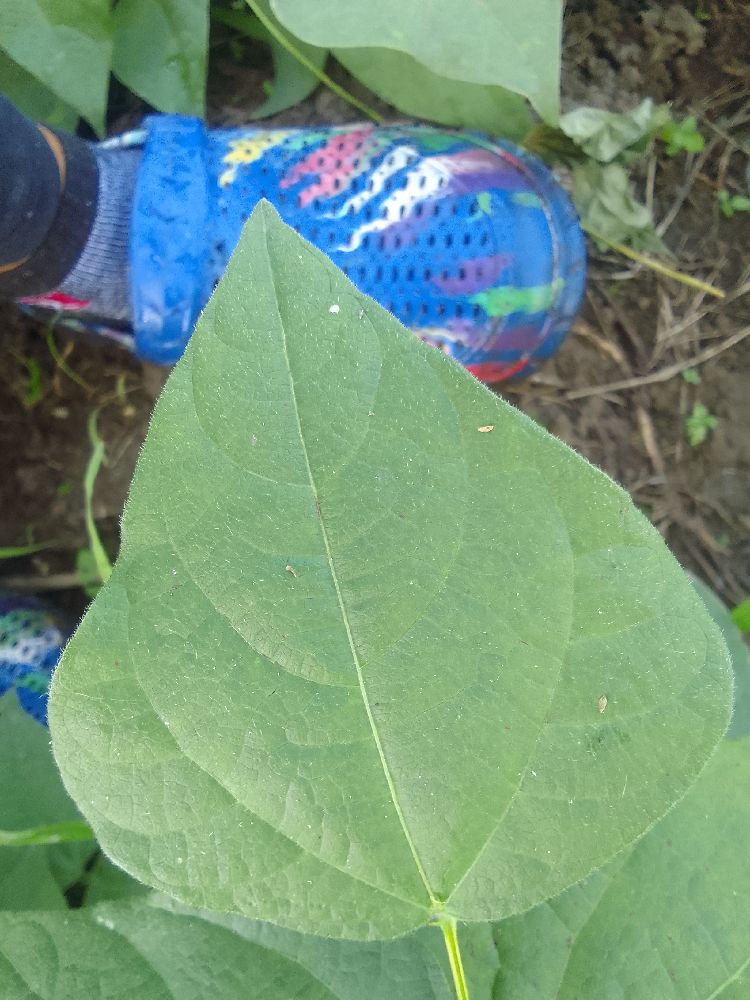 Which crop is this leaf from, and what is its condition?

common bean, healthy
